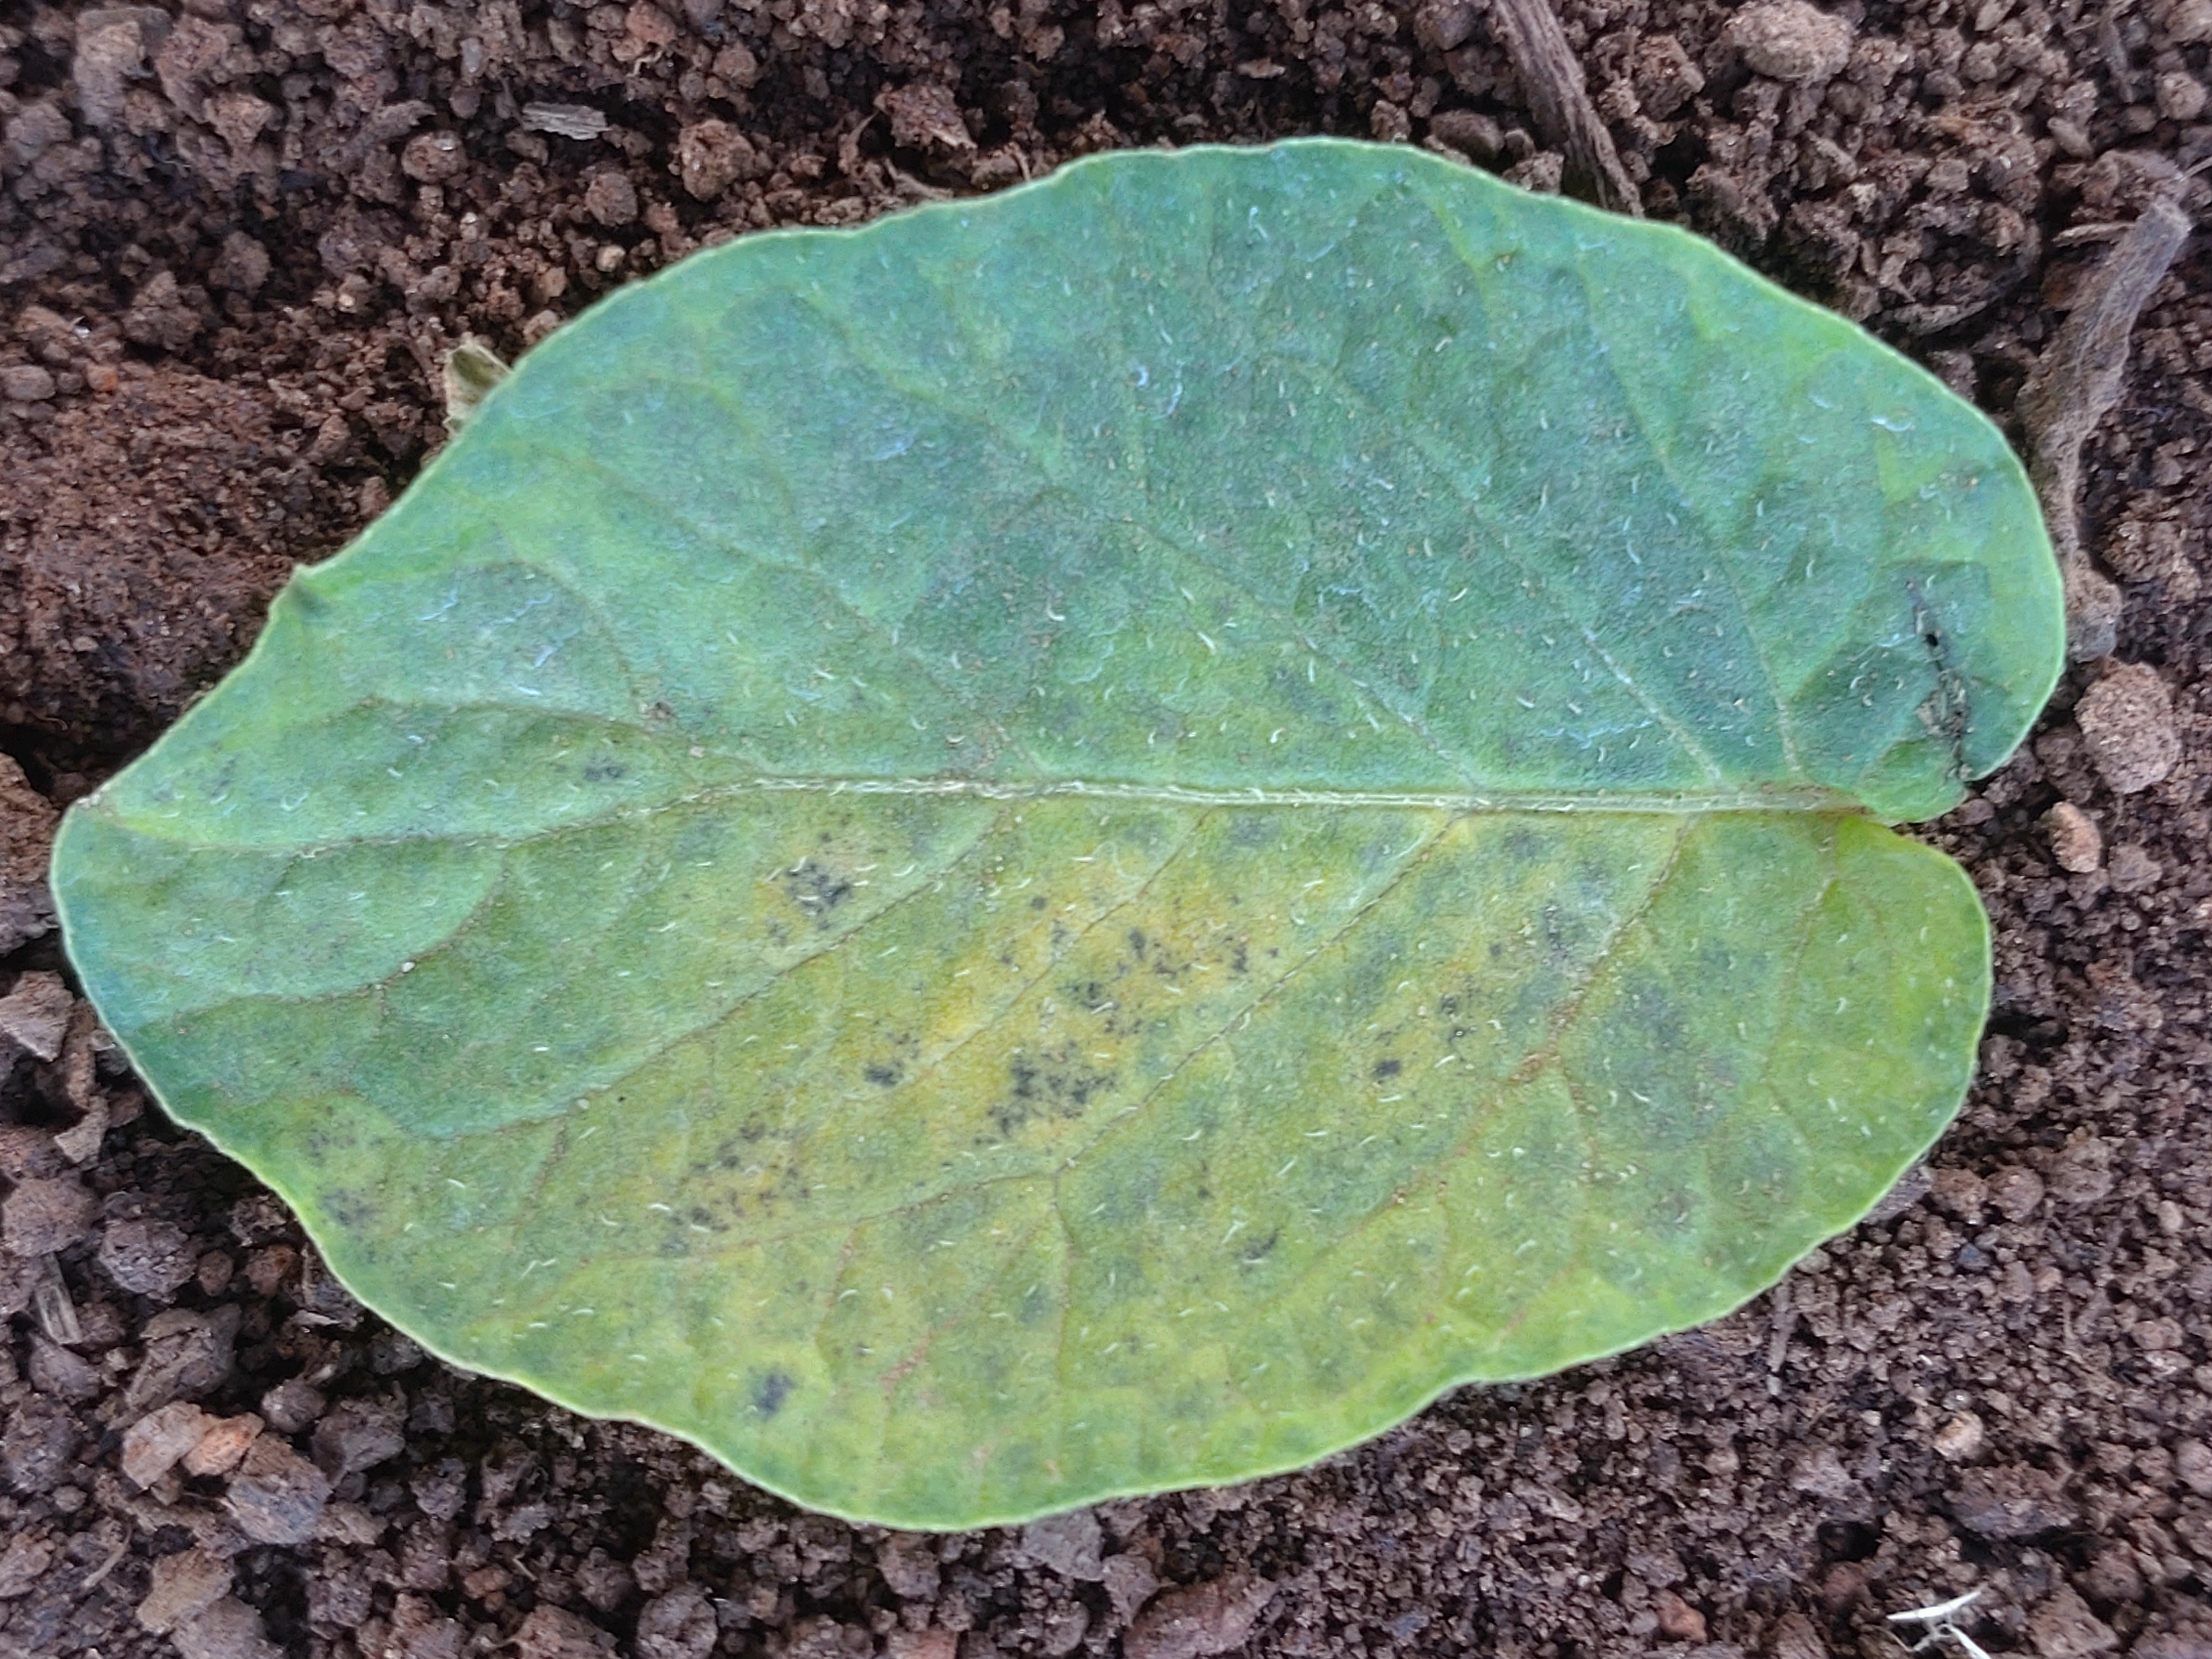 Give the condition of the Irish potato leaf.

late blight
